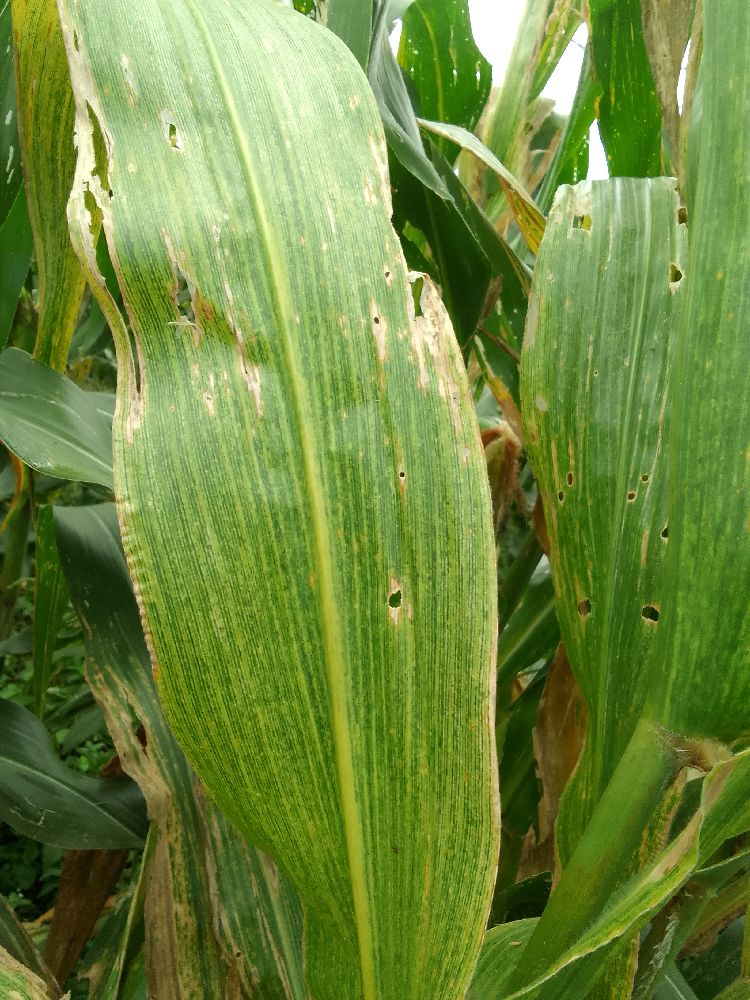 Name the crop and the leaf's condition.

maize, maize lethal necrosis
